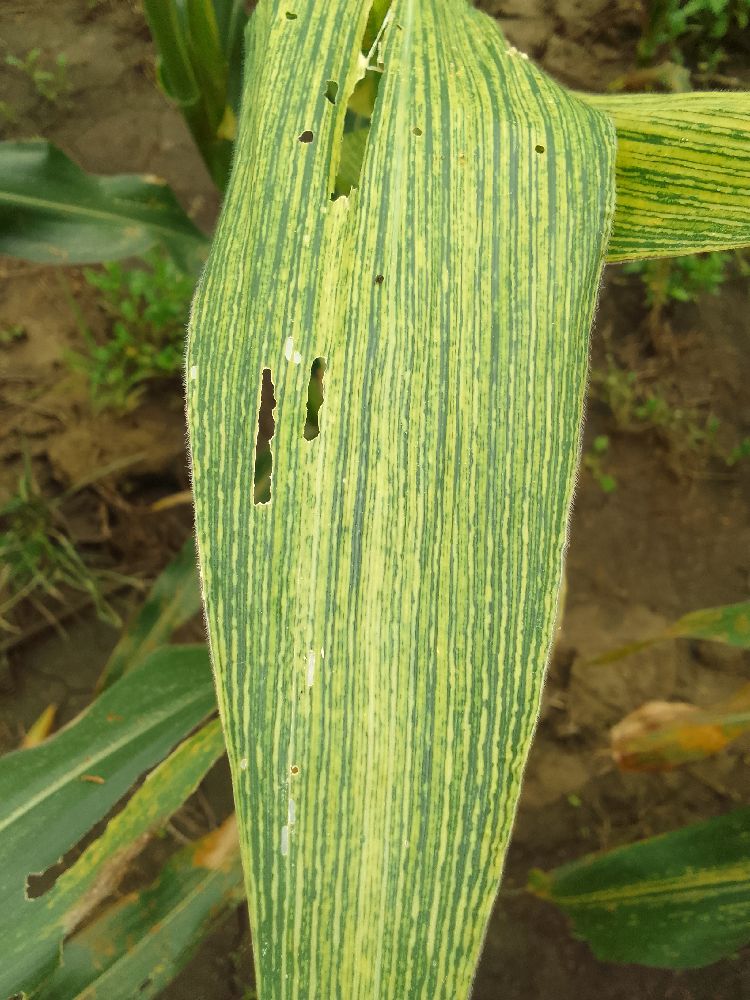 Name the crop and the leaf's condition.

maize, maize streak virus
